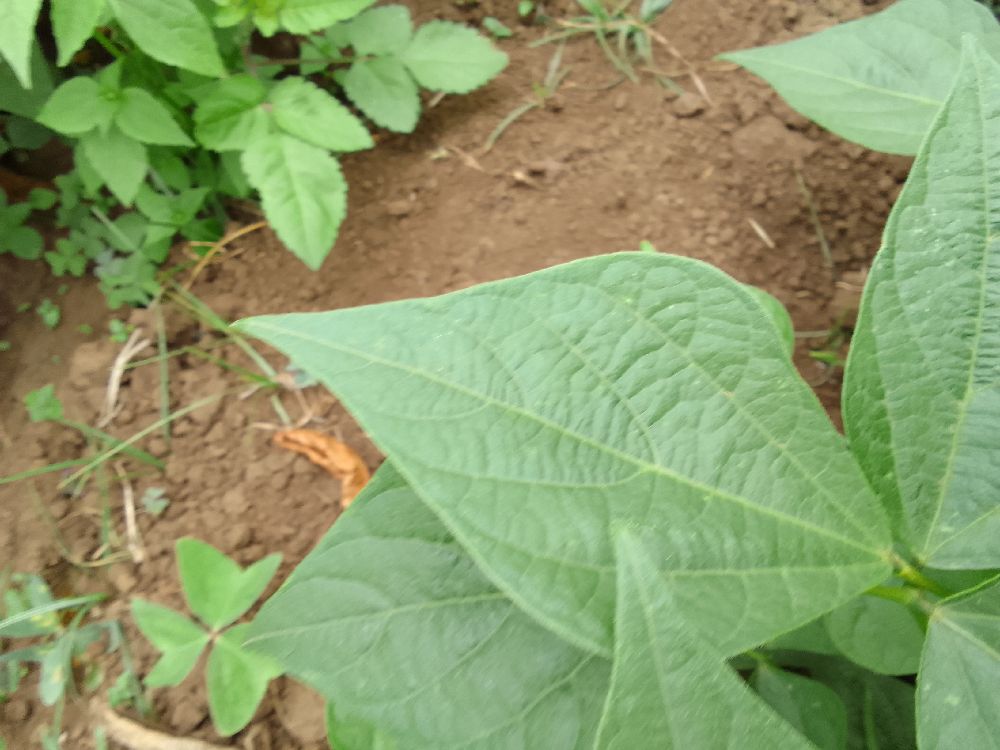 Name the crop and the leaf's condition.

common bean, healthy
